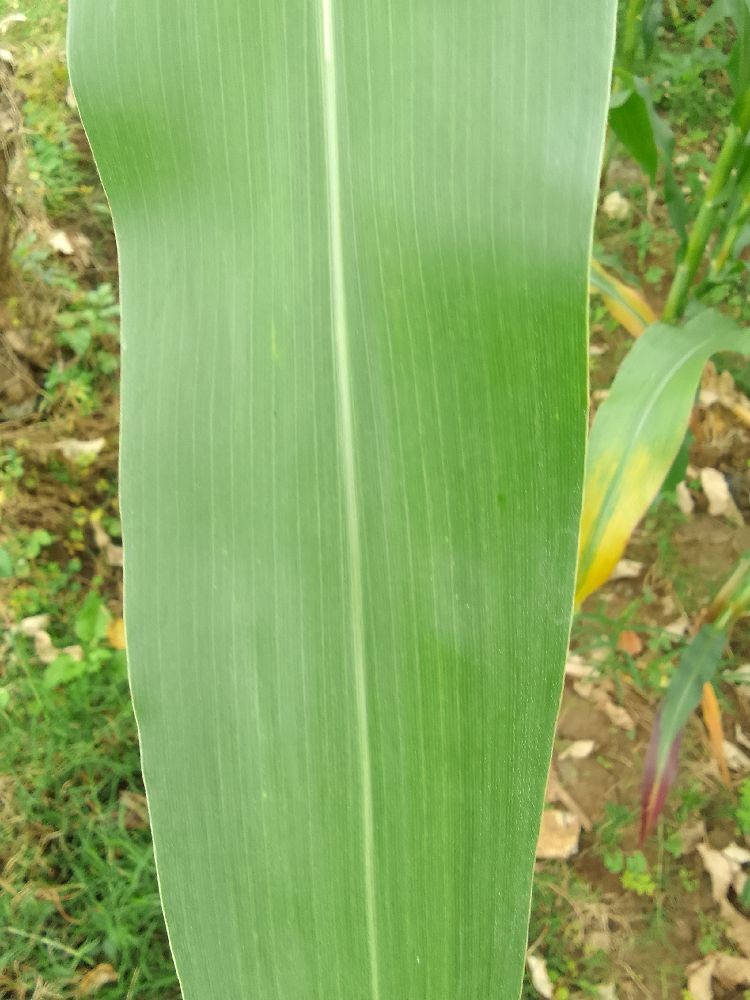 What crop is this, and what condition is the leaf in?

maize, healthy
